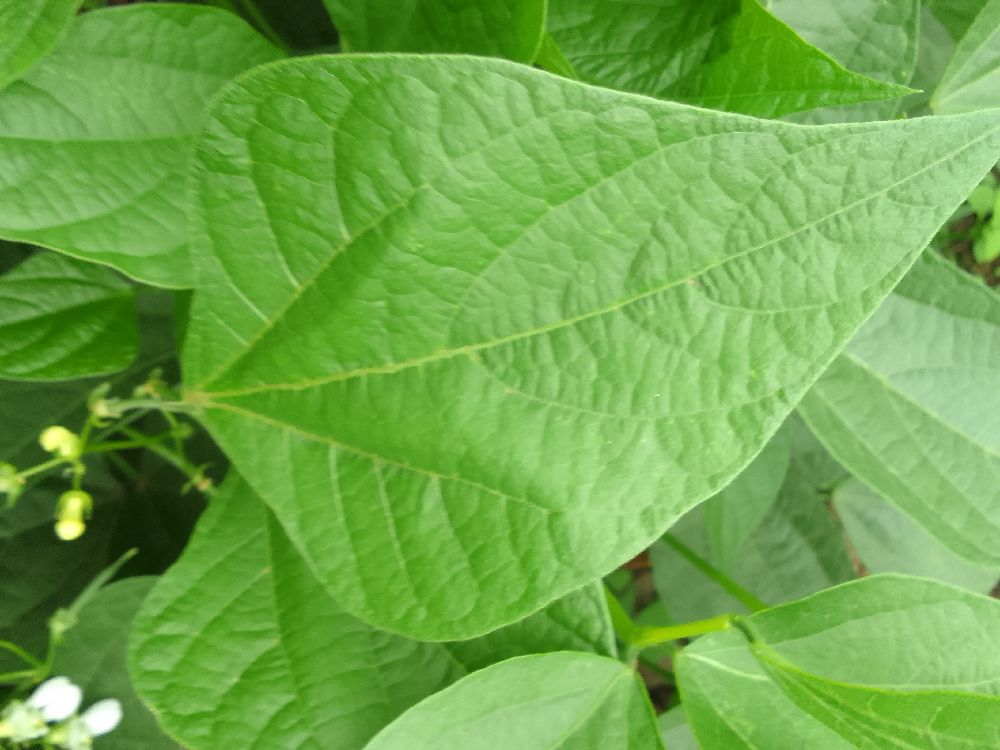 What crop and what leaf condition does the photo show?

common bean, healthy
